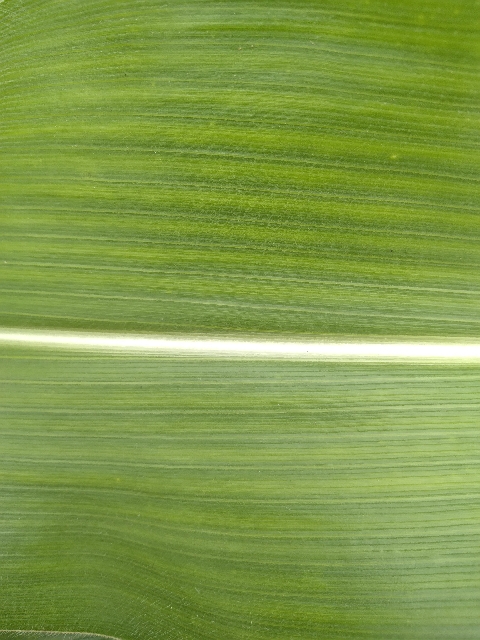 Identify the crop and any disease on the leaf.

maize, healthy
